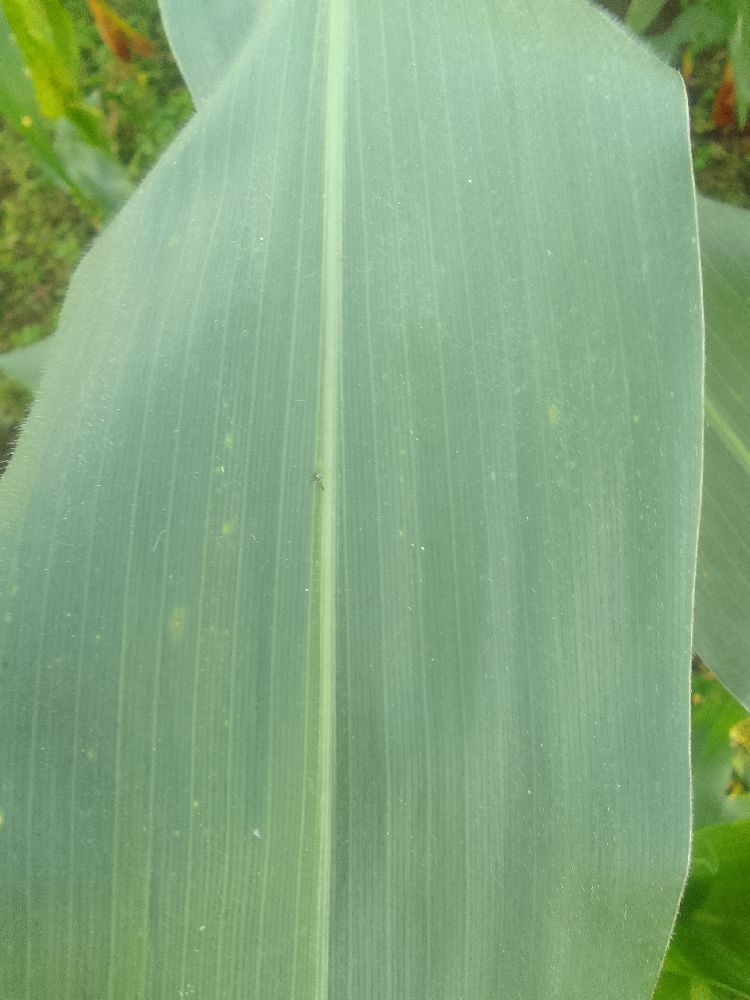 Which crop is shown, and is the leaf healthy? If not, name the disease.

maize, healthy
